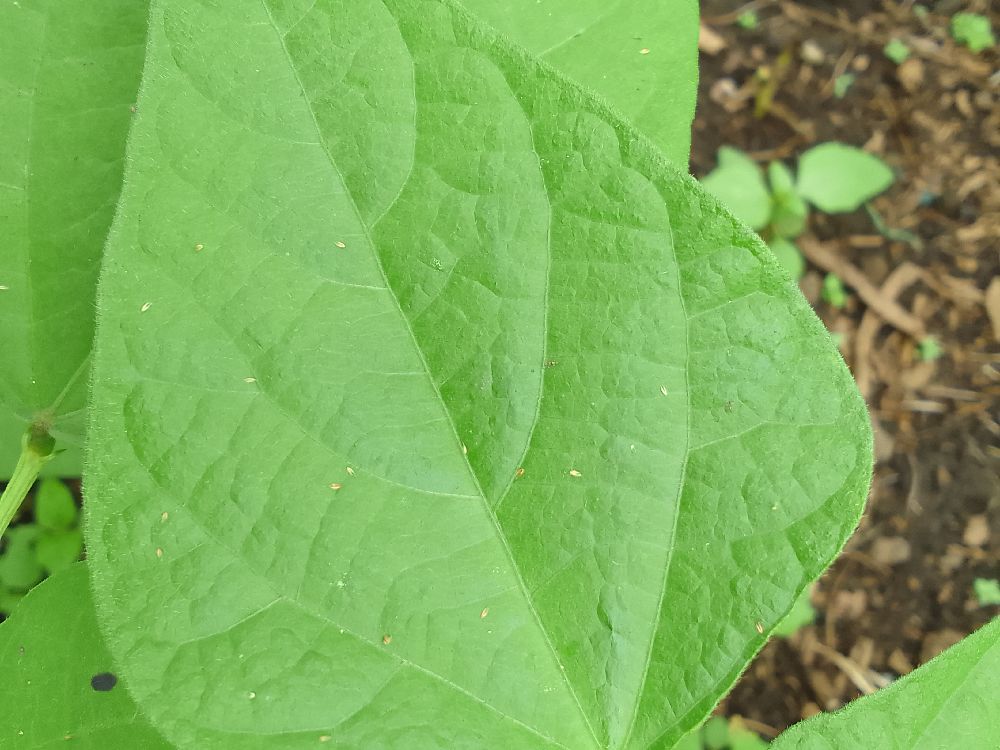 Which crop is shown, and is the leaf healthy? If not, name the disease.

common bean, healthy
